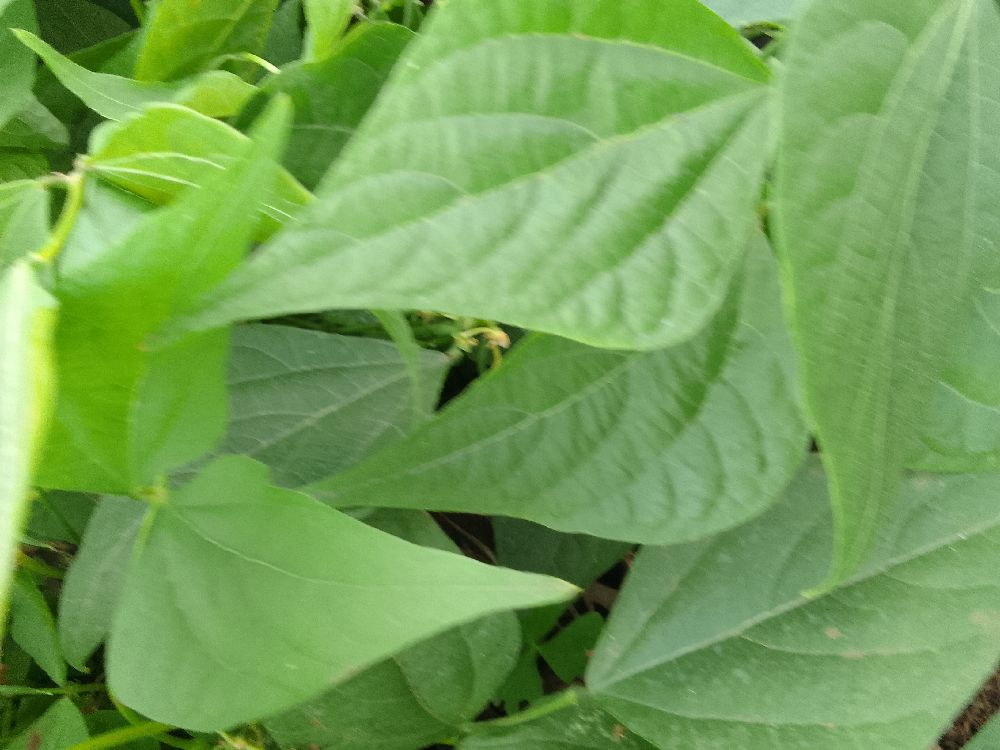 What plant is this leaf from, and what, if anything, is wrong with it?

common bean, healthy
